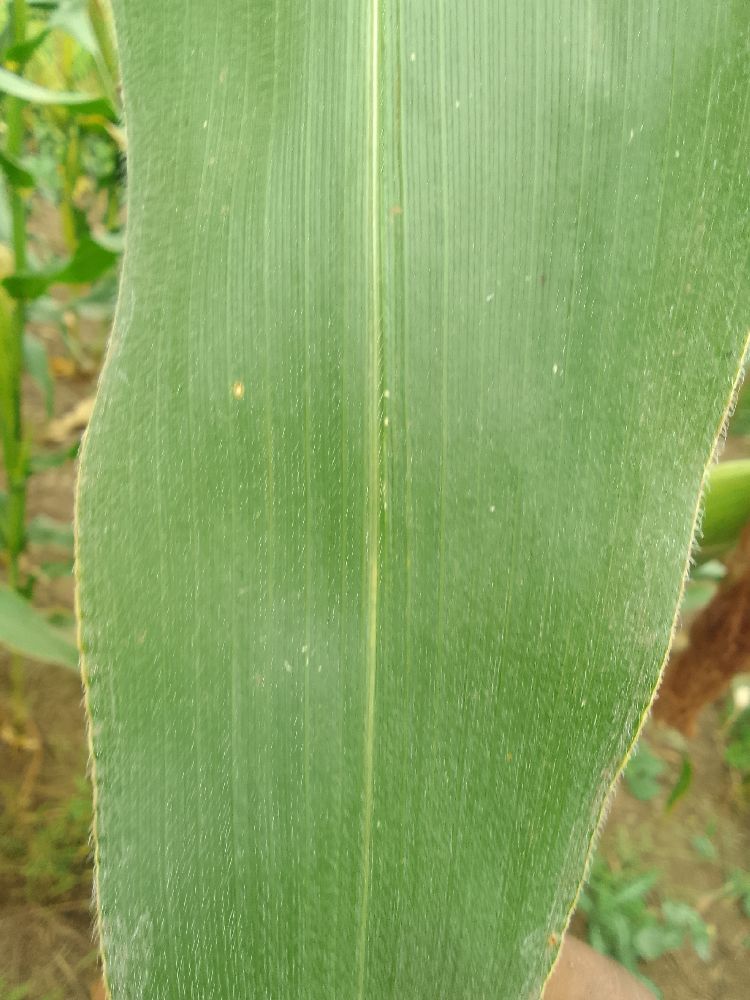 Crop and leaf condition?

maize, healthy
